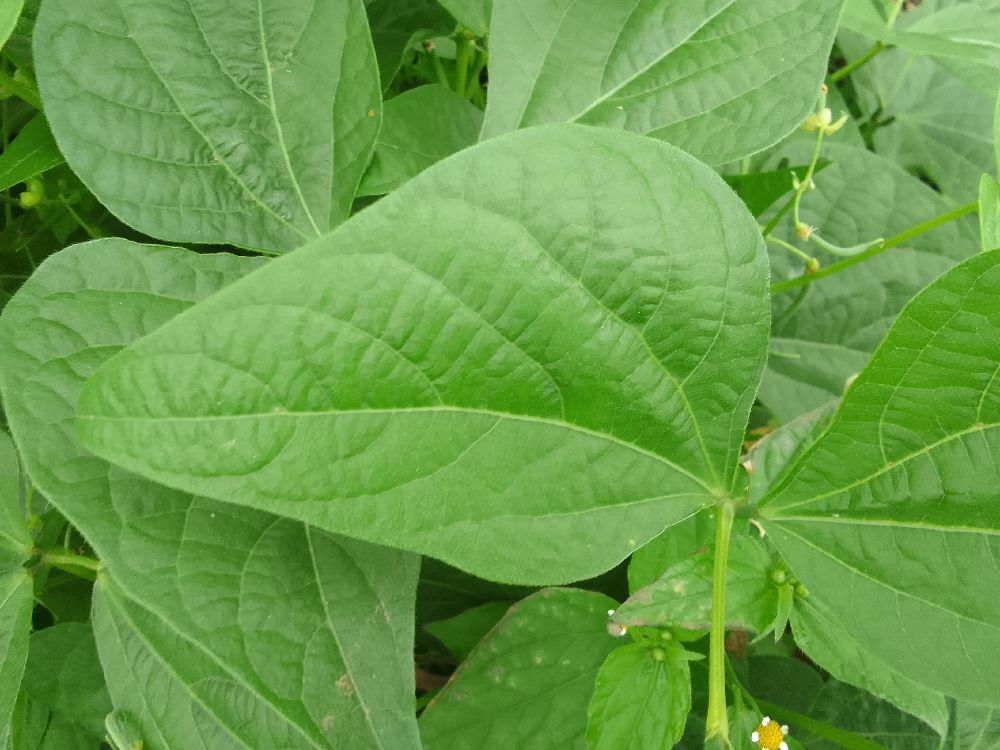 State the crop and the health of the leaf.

common bean, healthy
